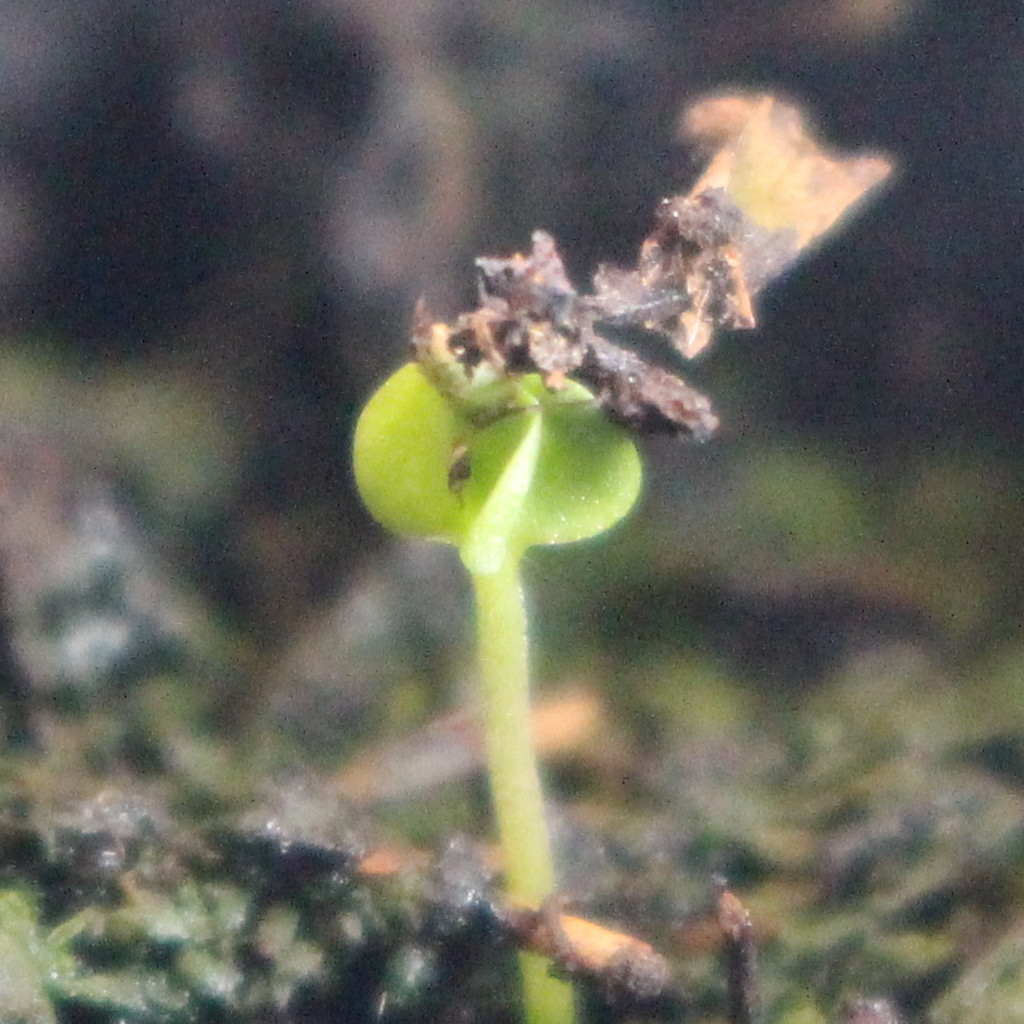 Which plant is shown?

Veronica persica
